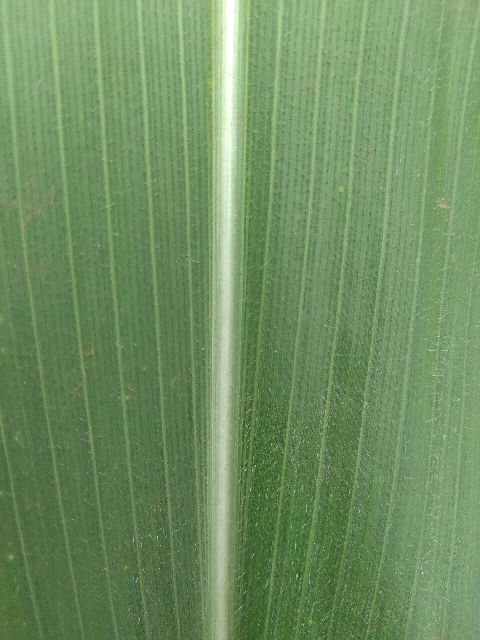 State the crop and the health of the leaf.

maize, healthy
